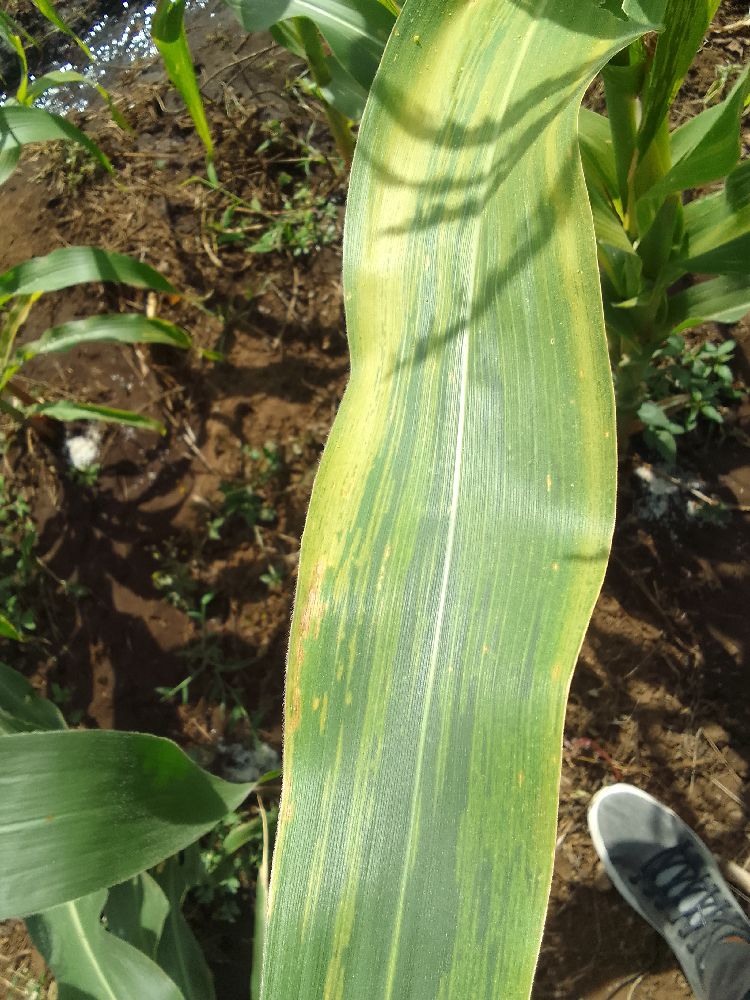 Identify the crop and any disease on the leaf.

maize, maize lethal necrosis
